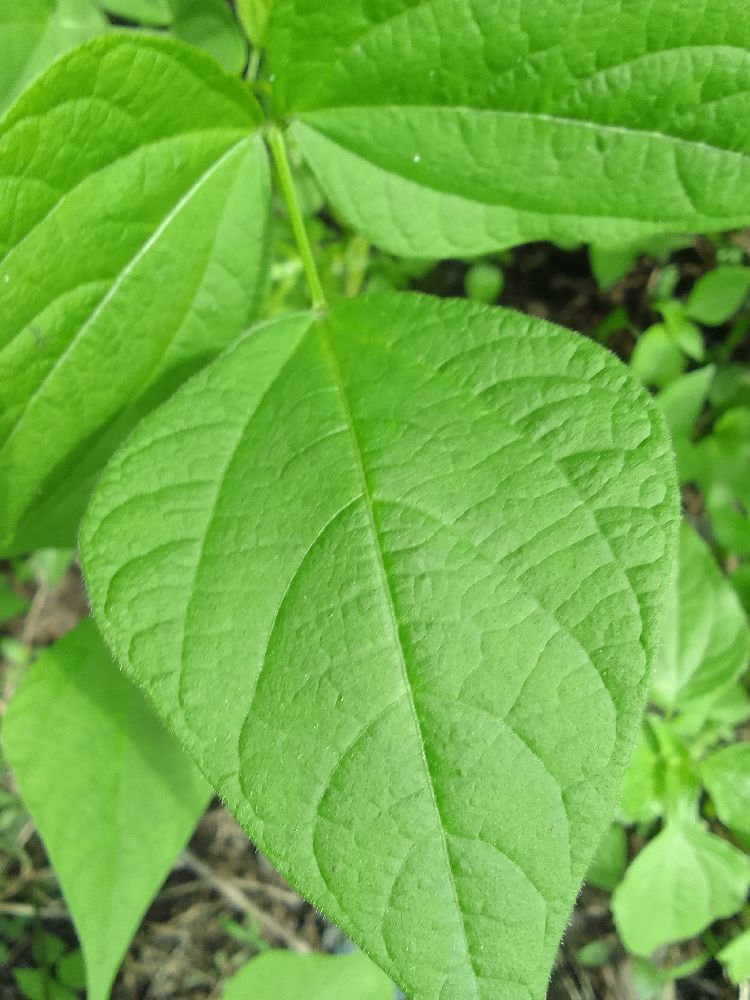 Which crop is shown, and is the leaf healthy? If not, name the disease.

common bean, healthy
